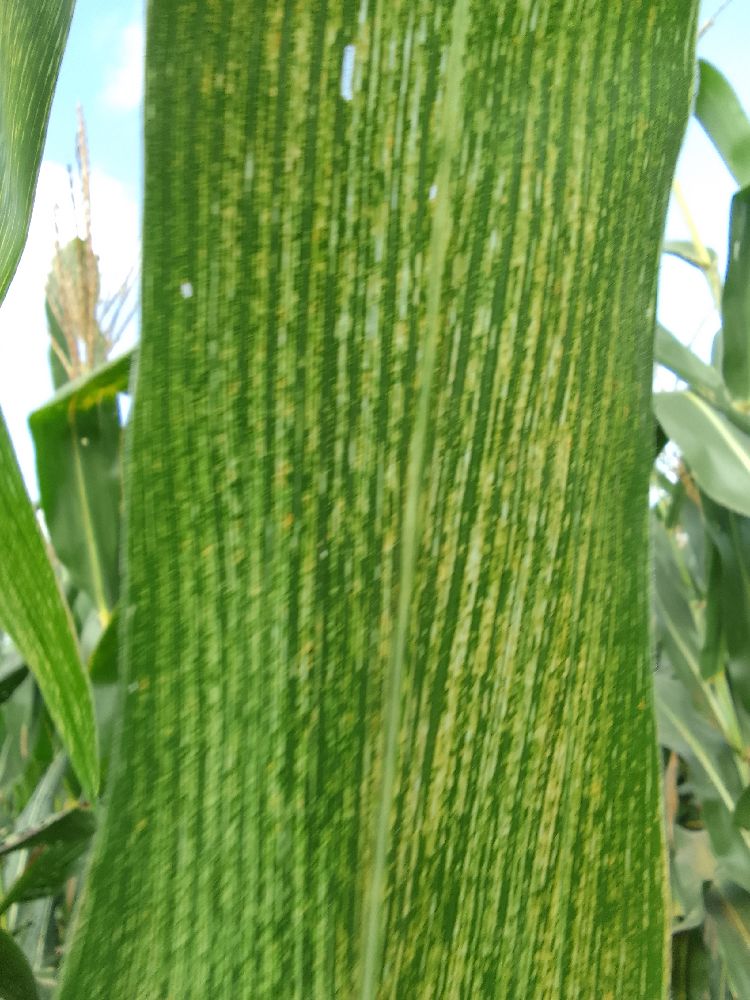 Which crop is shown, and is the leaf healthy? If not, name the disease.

maize, maize streak virus
